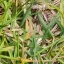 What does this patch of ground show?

grass
